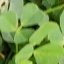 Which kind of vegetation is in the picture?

unstructured weed
